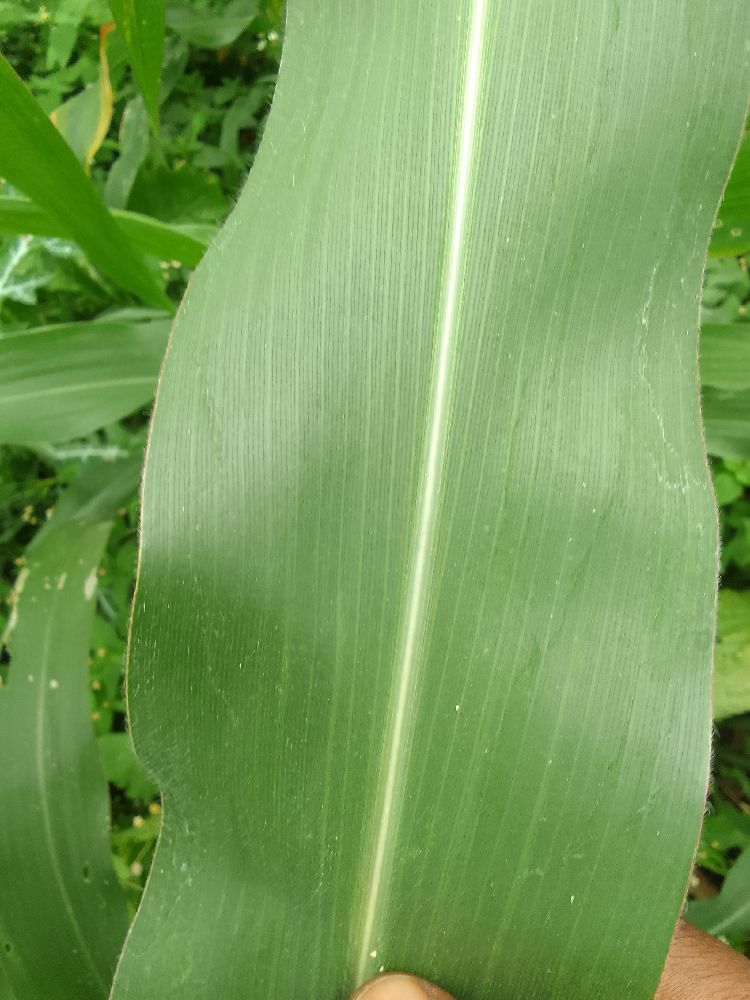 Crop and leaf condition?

maize, healthy
